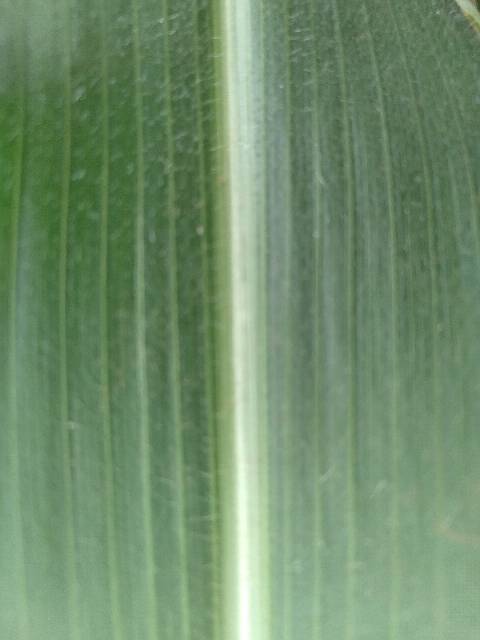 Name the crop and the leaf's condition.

maize, healthy
